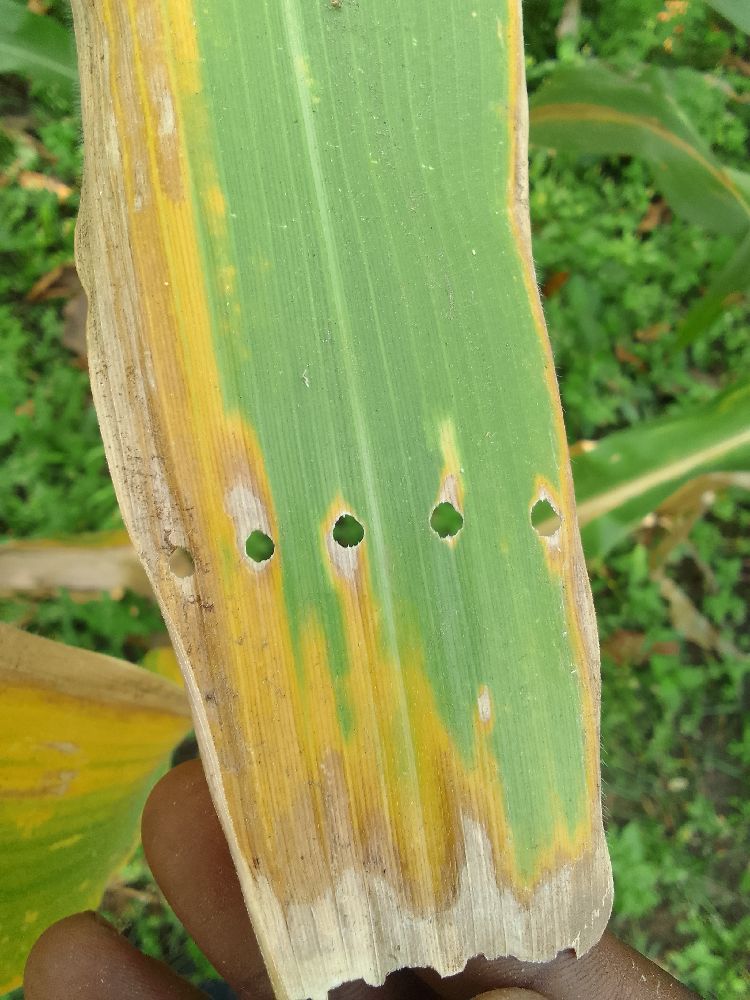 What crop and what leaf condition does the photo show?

maize, maize lethal necrosis
